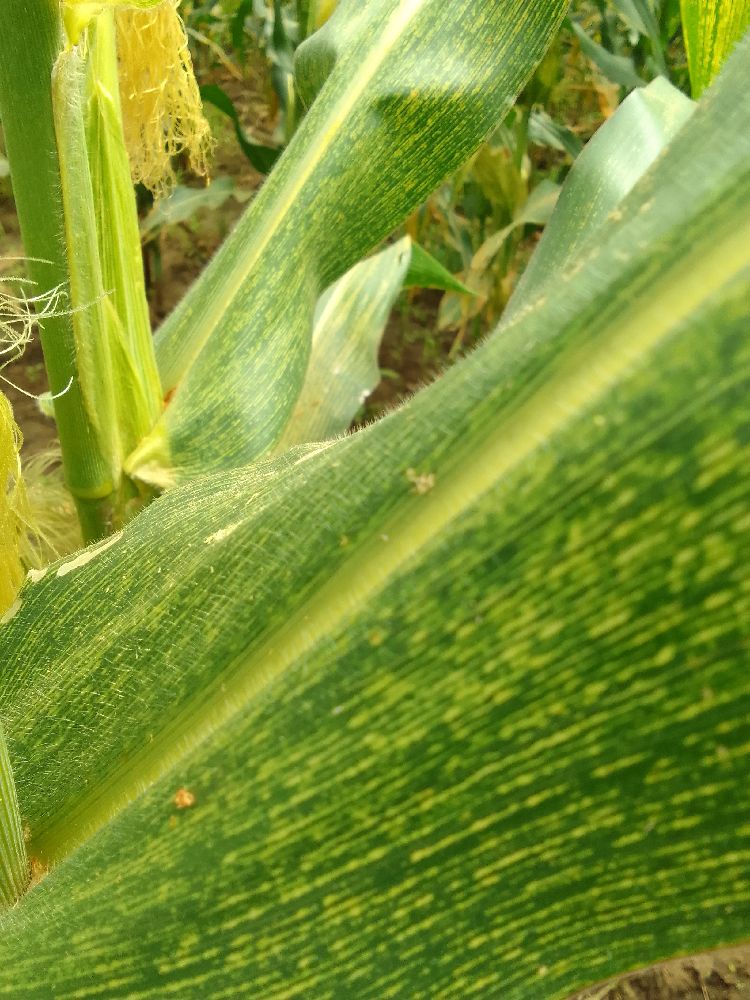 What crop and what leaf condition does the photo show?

maize, maize streak virus
